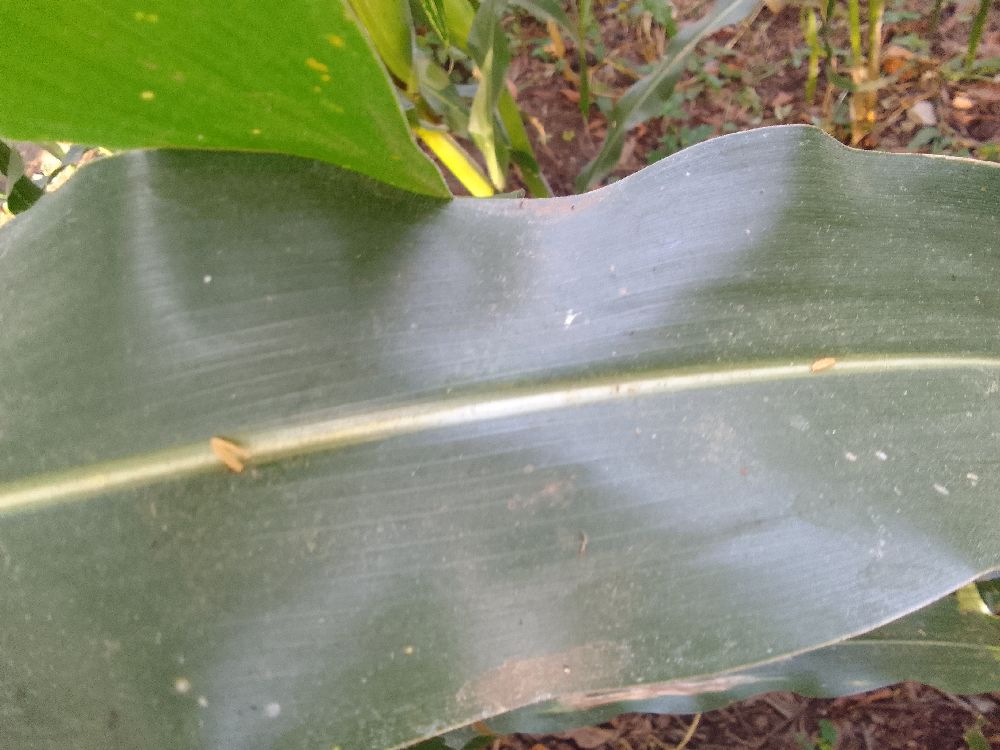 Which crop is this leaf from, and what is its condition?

maize, healthy
